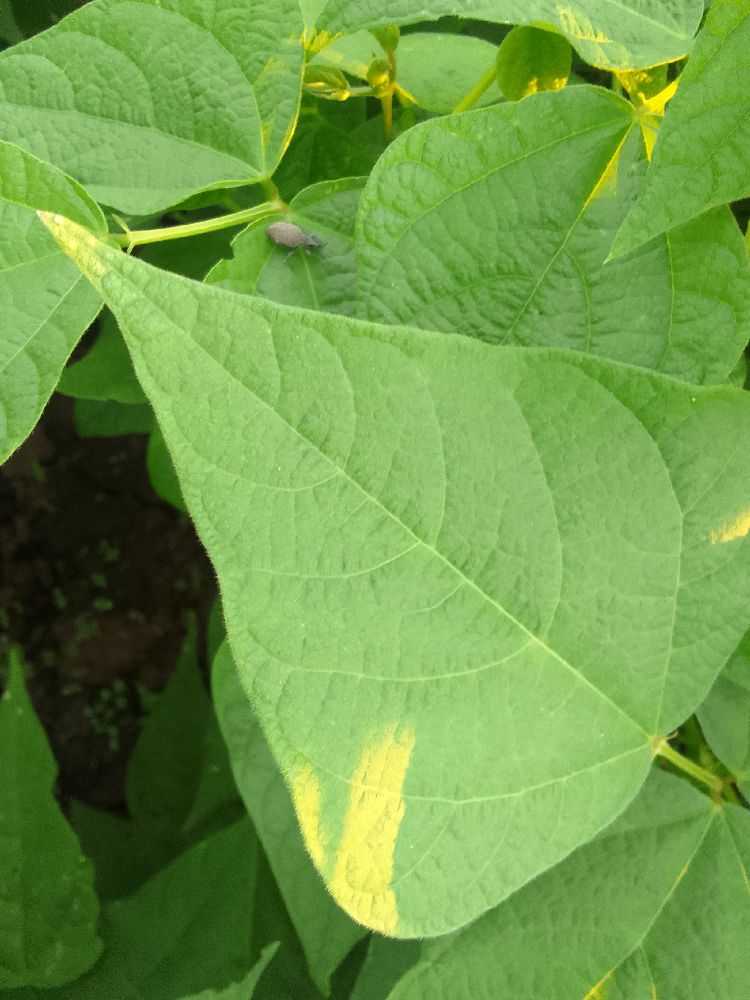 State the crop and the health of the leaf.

common bean, healthy
